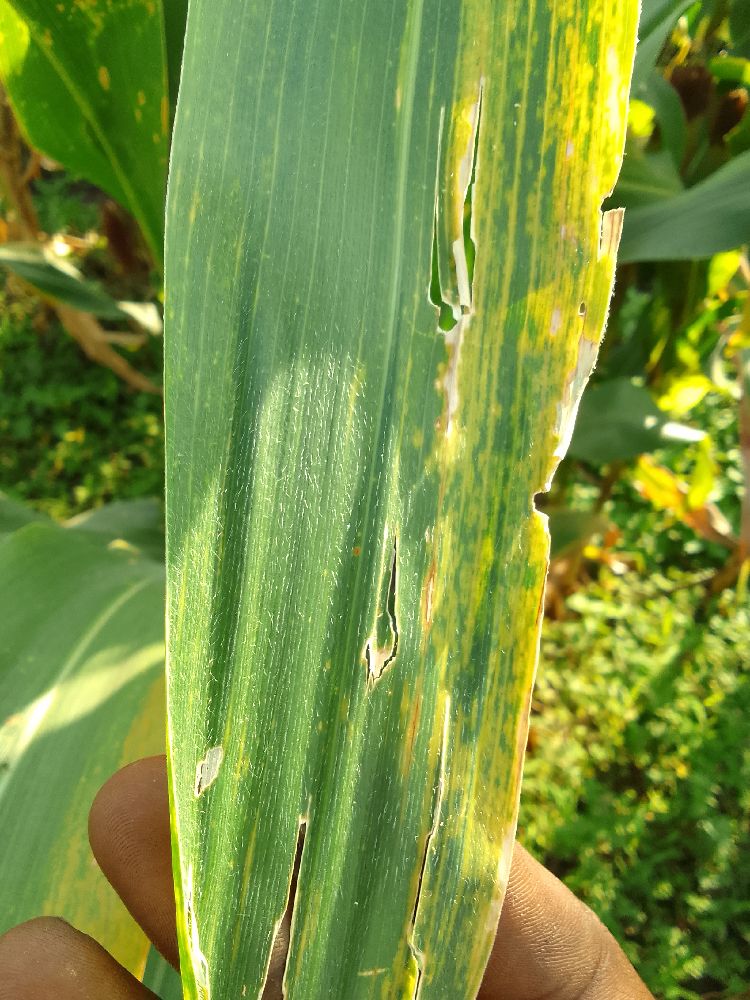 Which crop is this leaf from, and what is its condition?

maize, maize lethal necrosis
